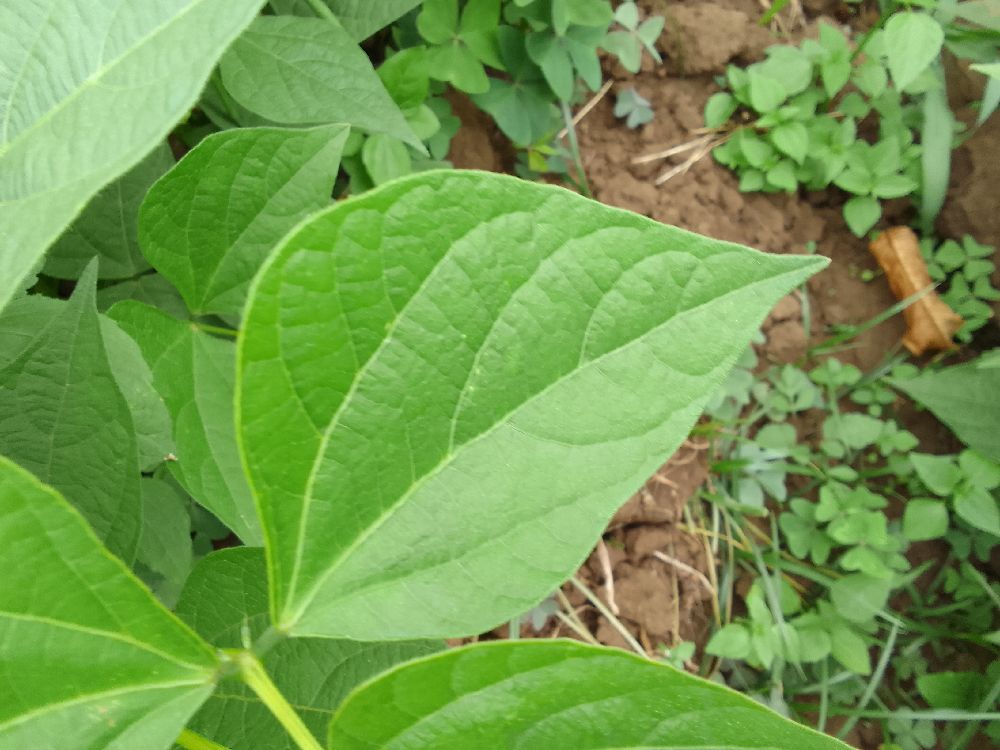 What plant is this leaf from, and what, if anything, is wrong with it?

common bean, healthy
